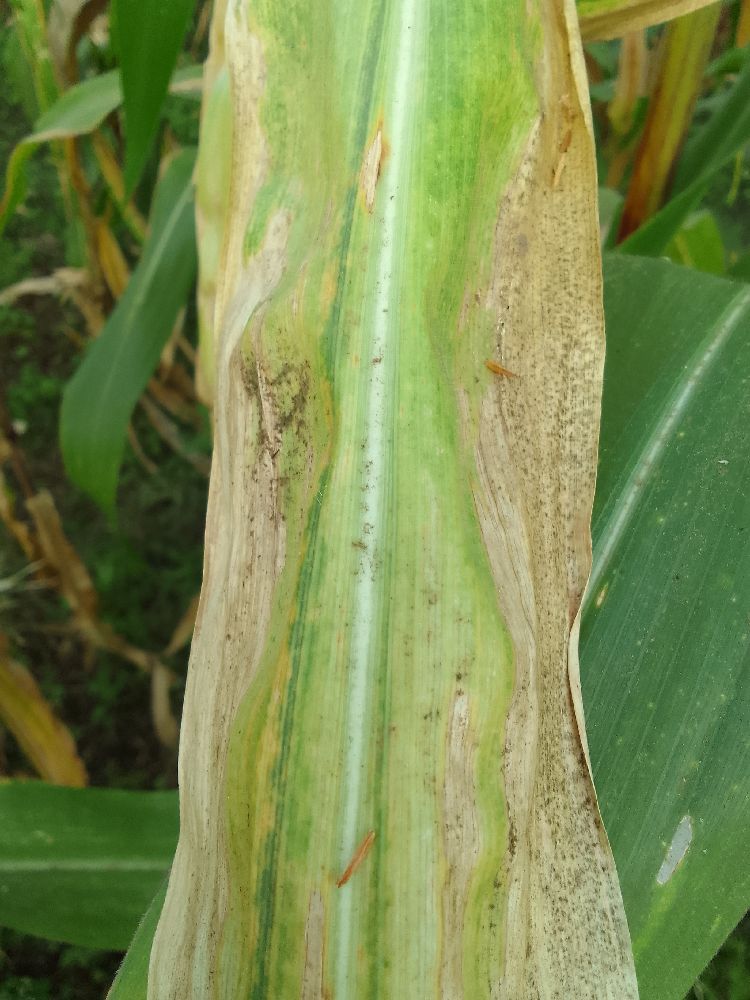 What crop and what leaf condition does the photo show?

maize, maize lethal necrosis
